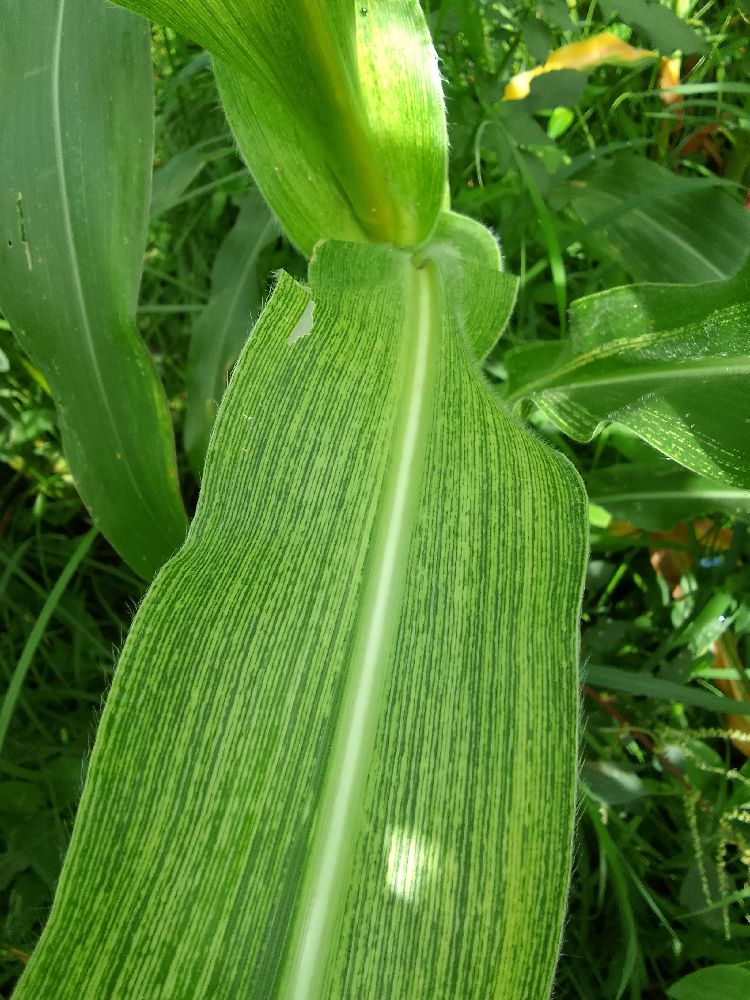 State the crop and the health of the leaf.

maize, maize streak virus
